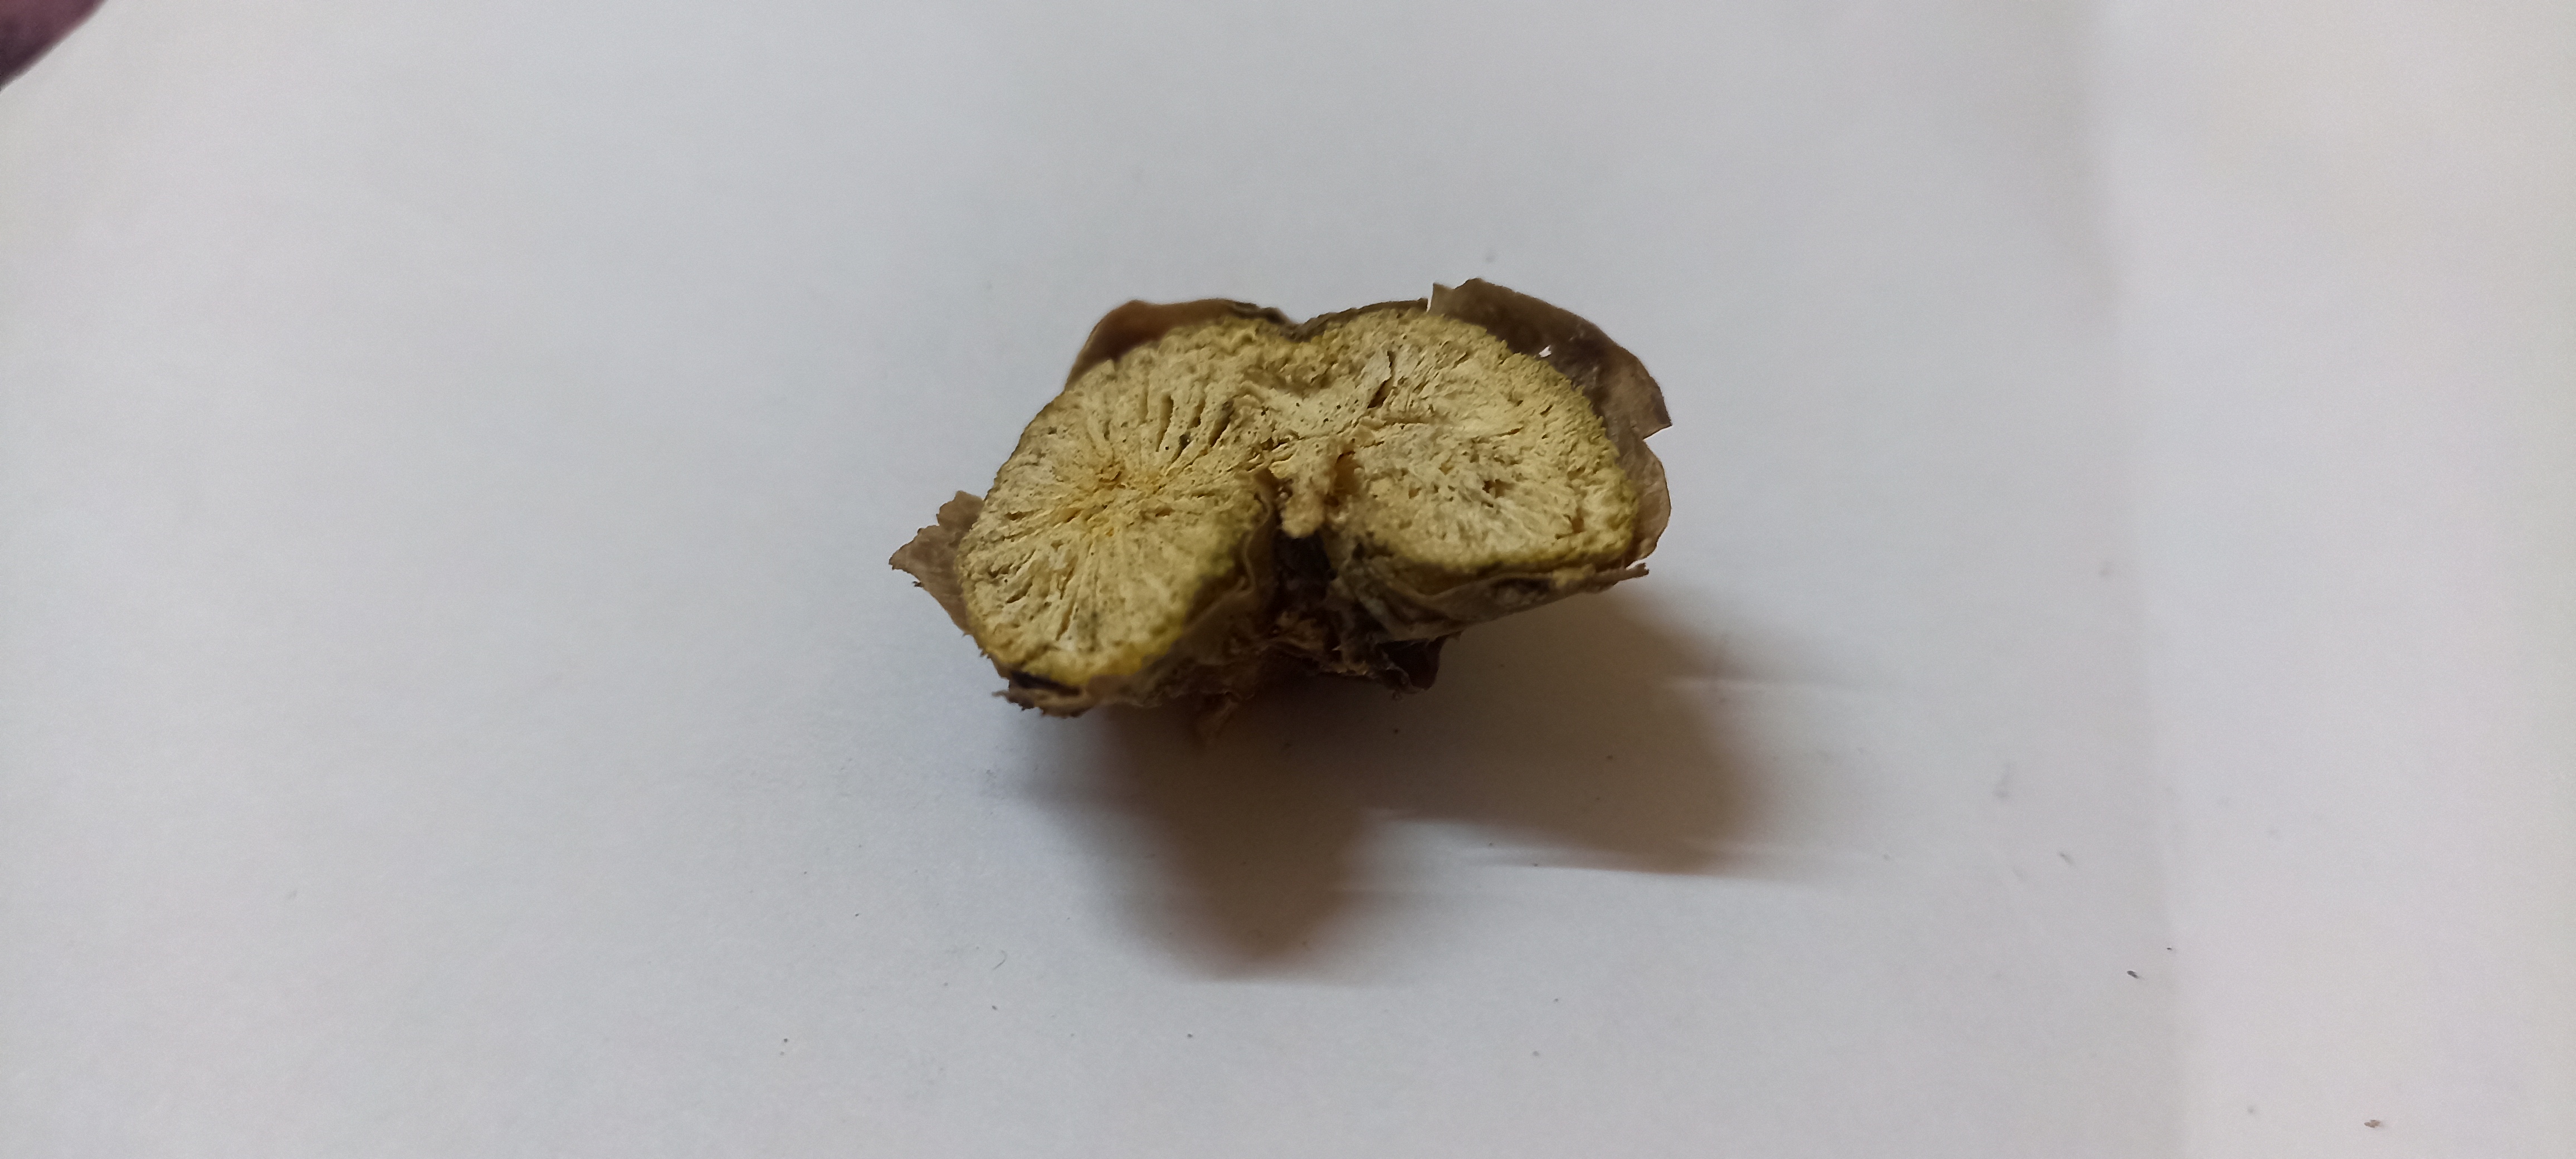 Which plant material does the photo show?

gulvel
